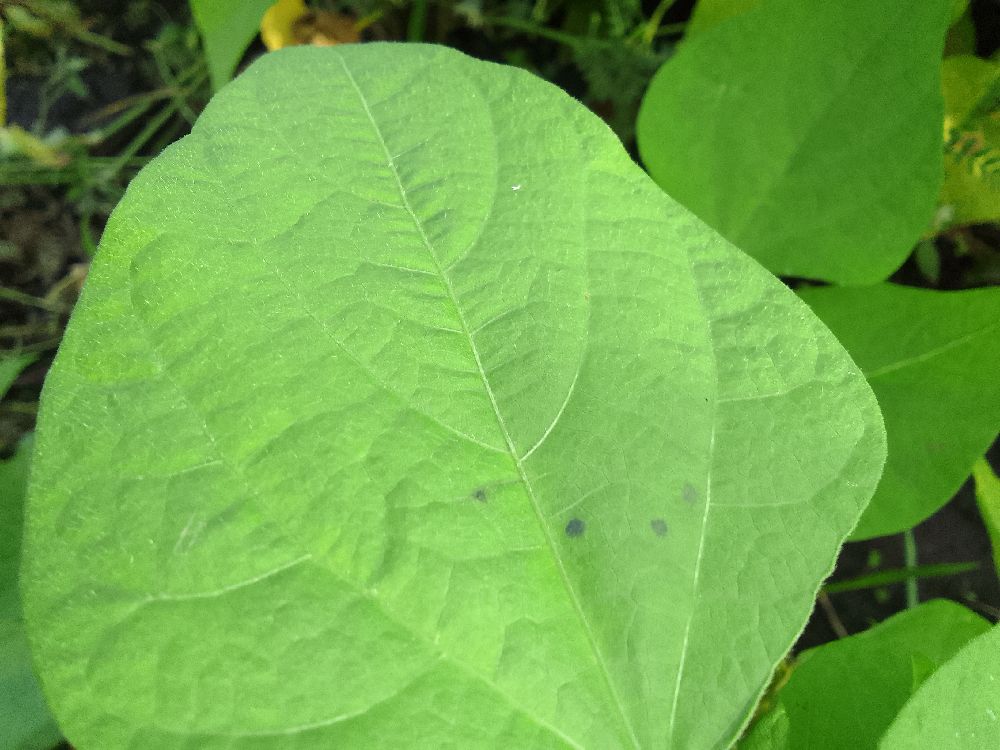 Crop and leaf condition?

common bean, healthy
